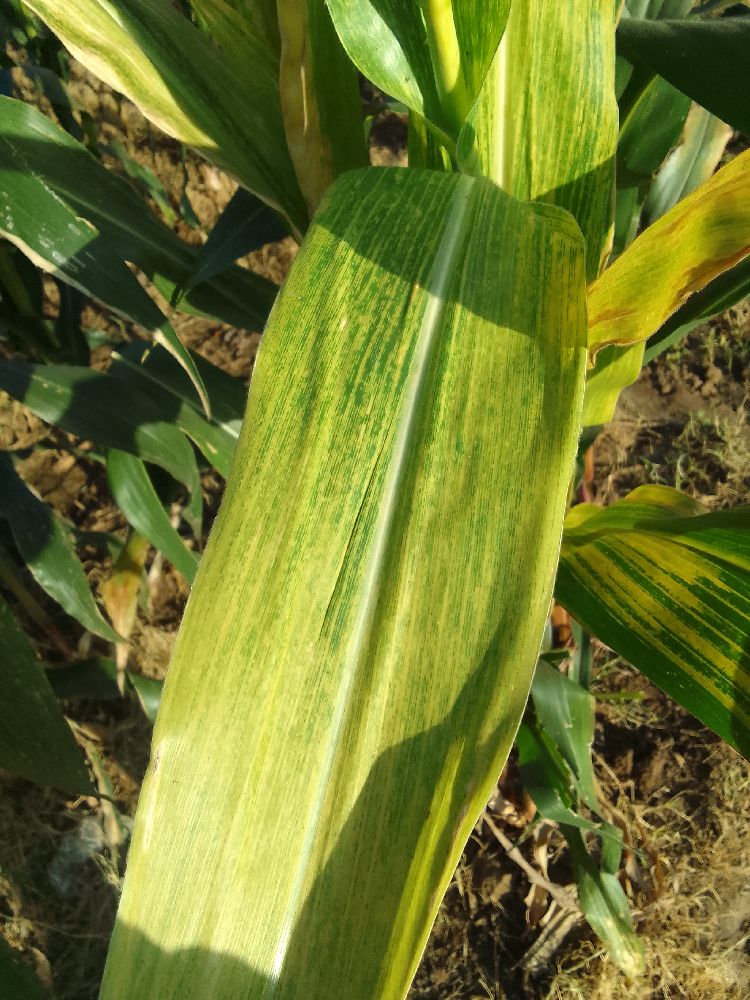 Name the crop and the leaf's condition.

maize, maize lethal necrosis
